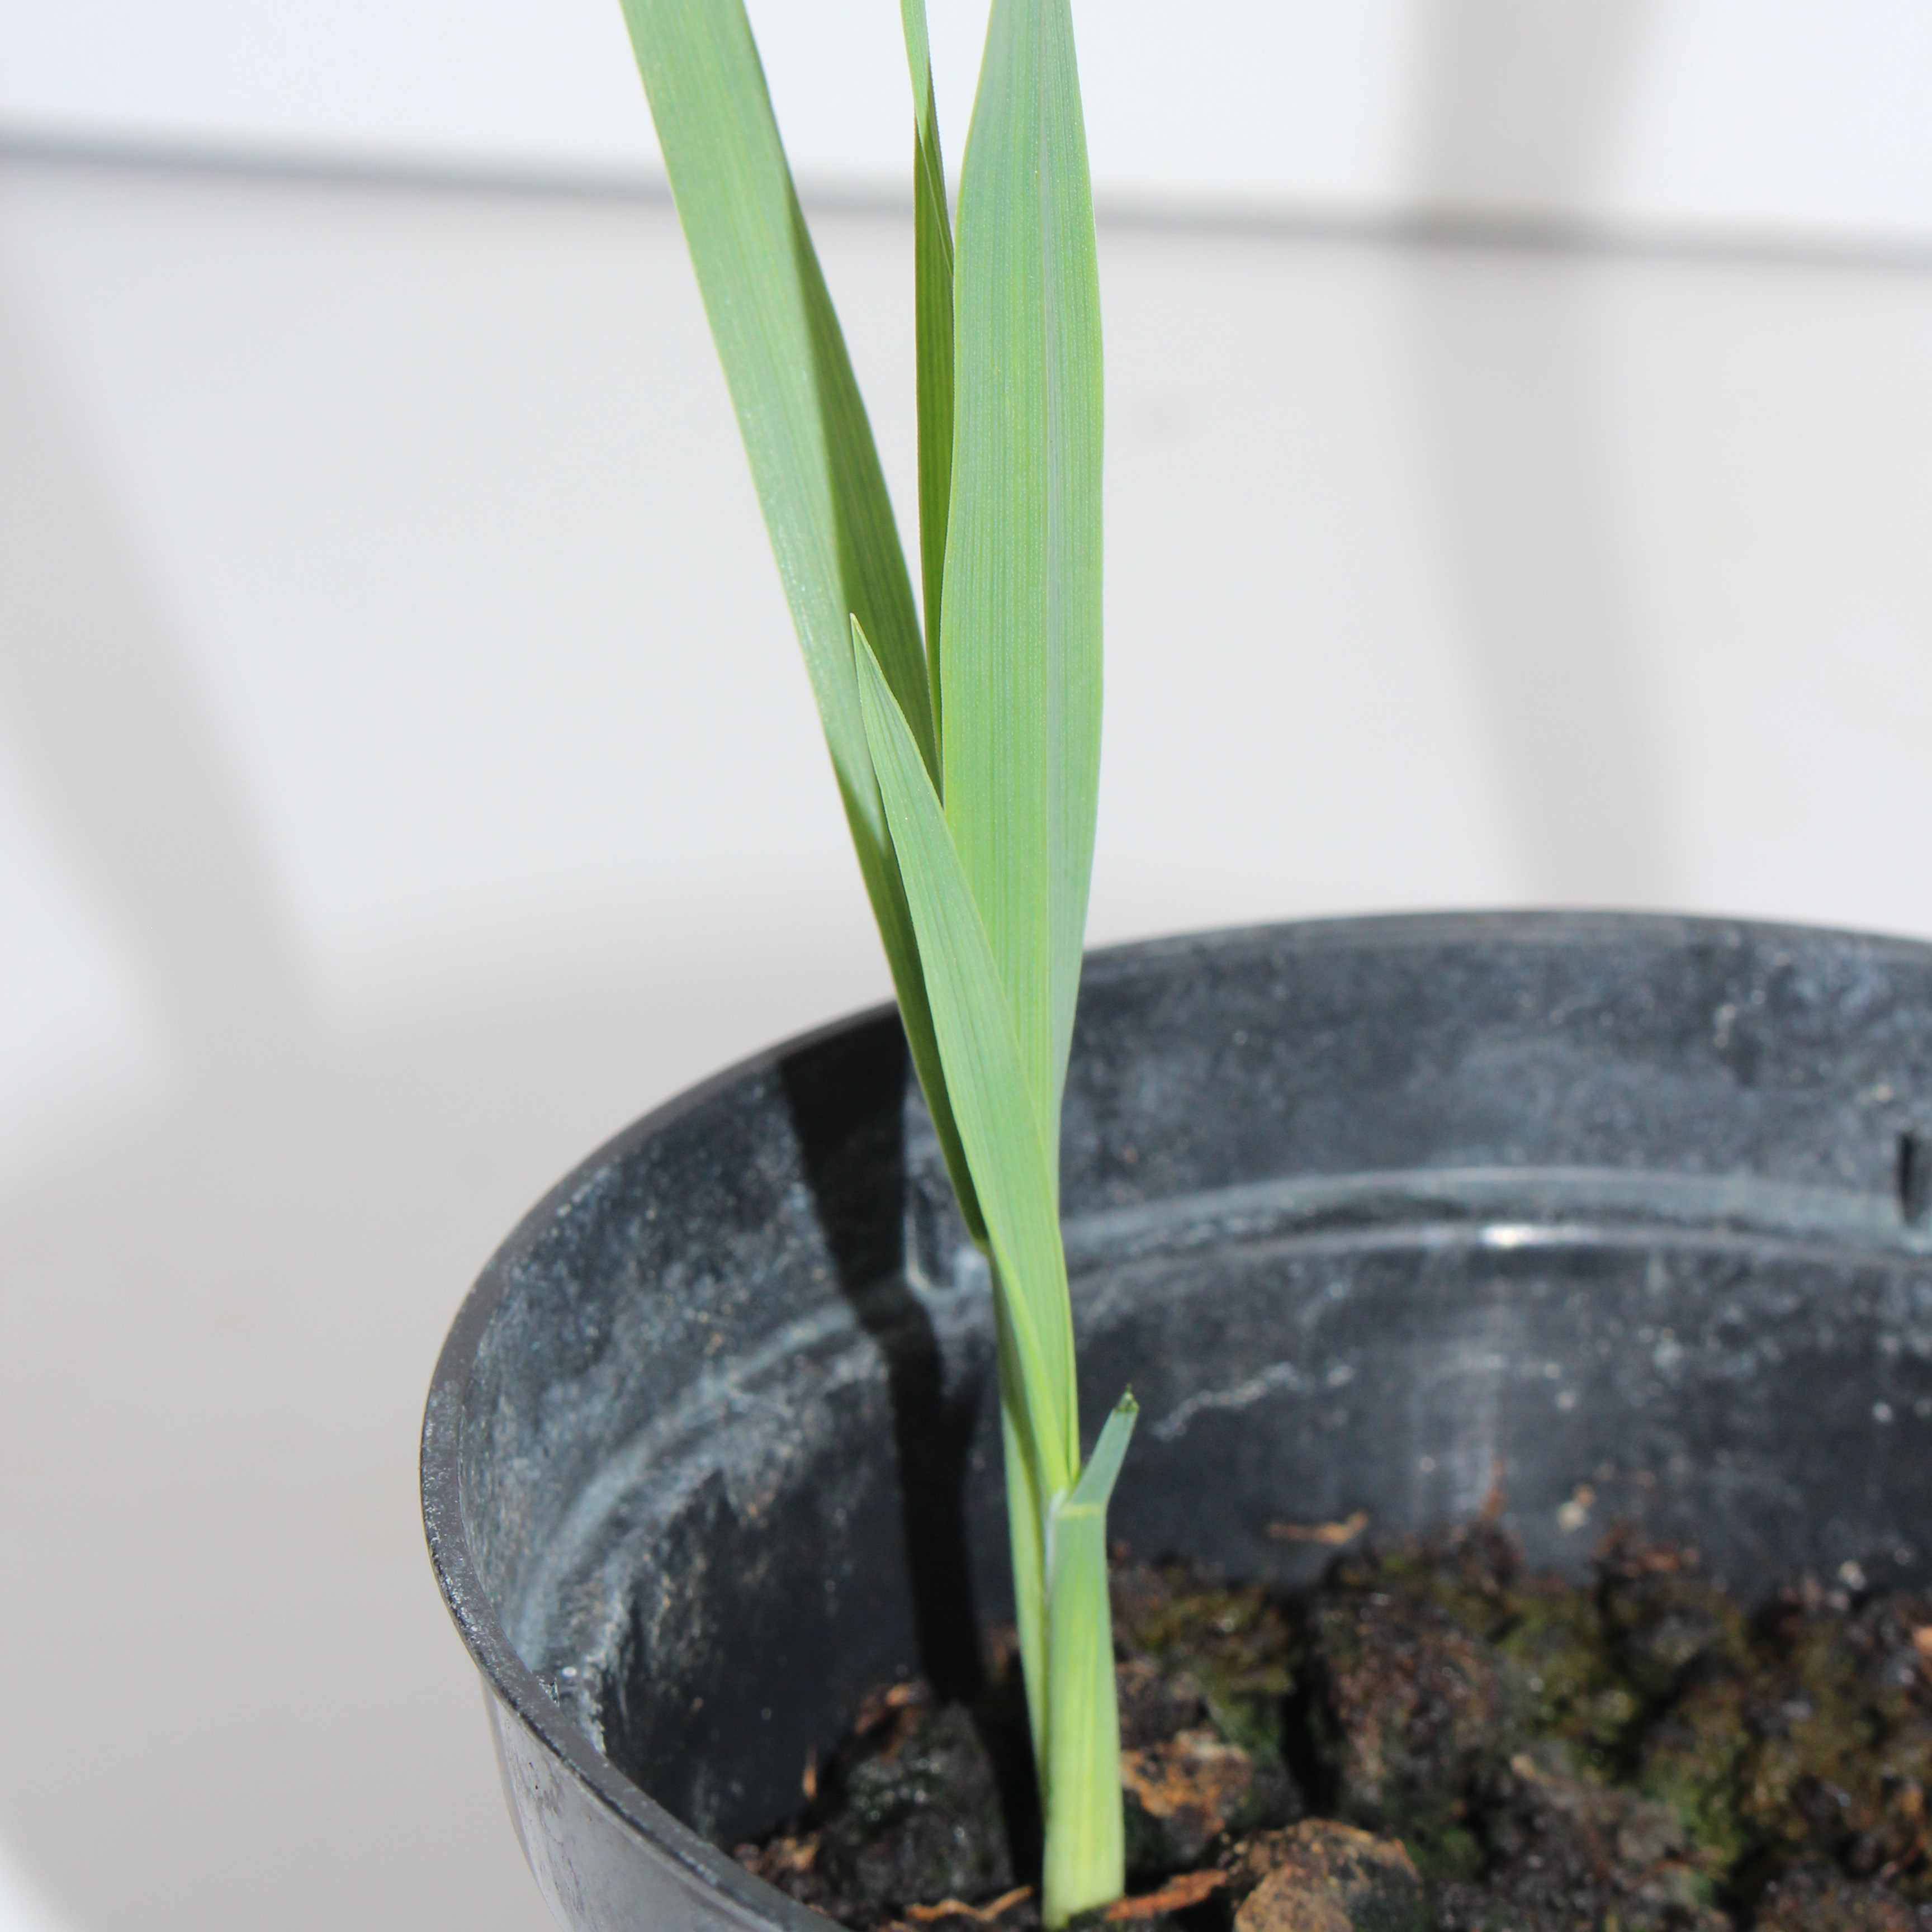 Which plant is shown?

Avena sterilis
